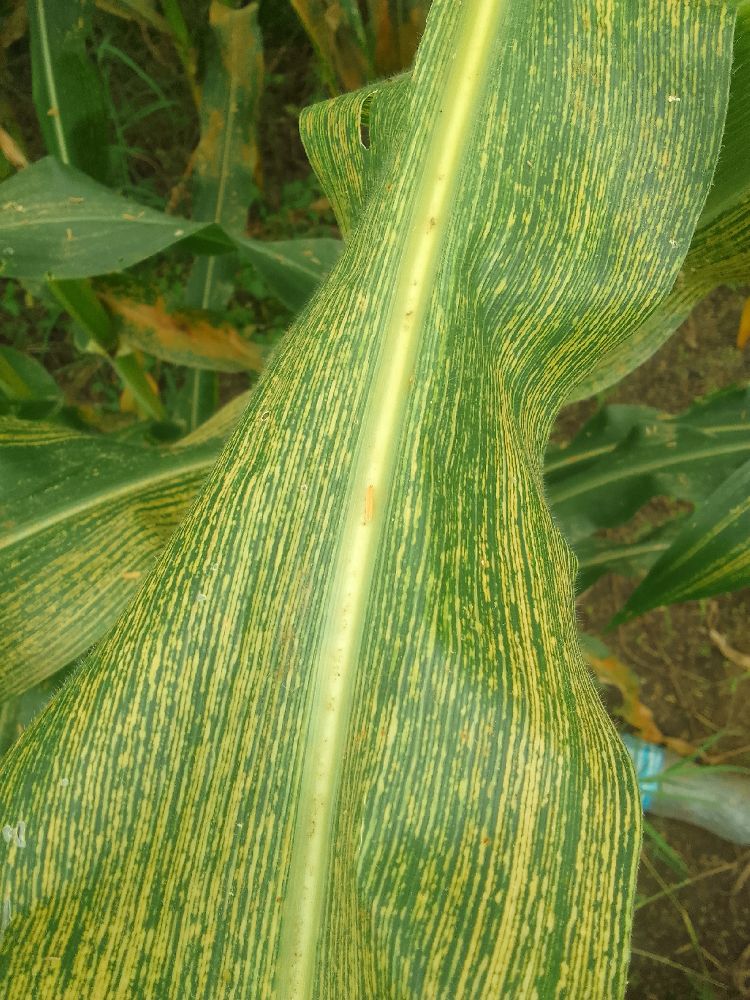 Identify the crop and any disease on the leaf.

maize, maize streak virus
